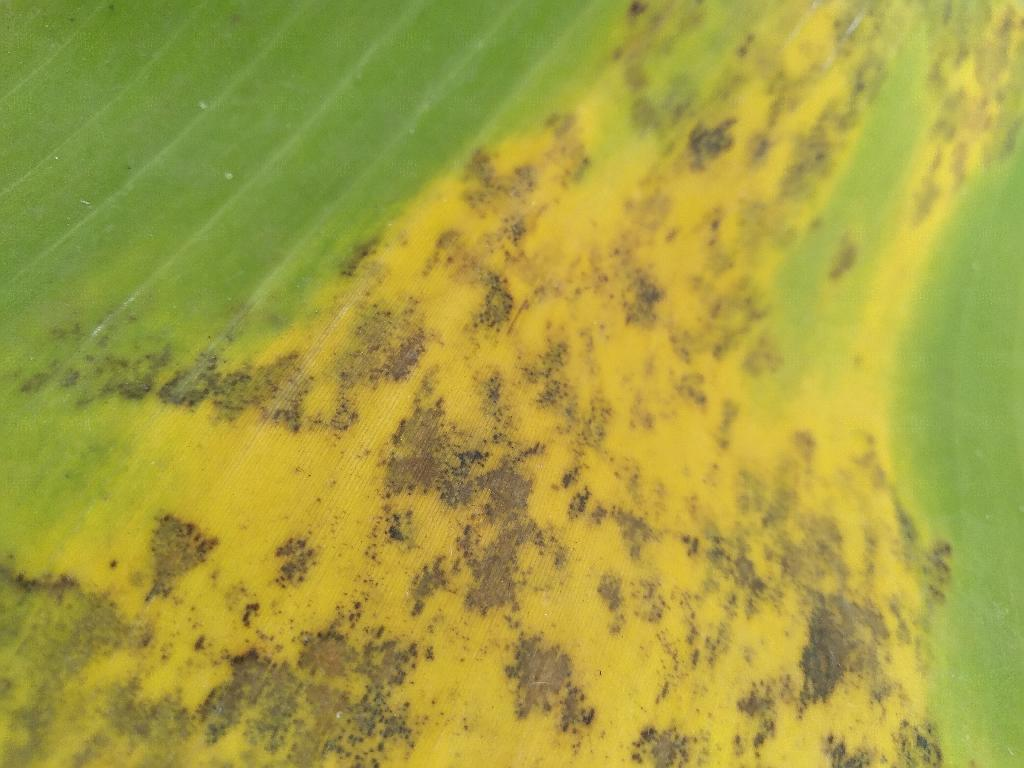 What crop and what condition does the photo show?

banana, black sigatoka
